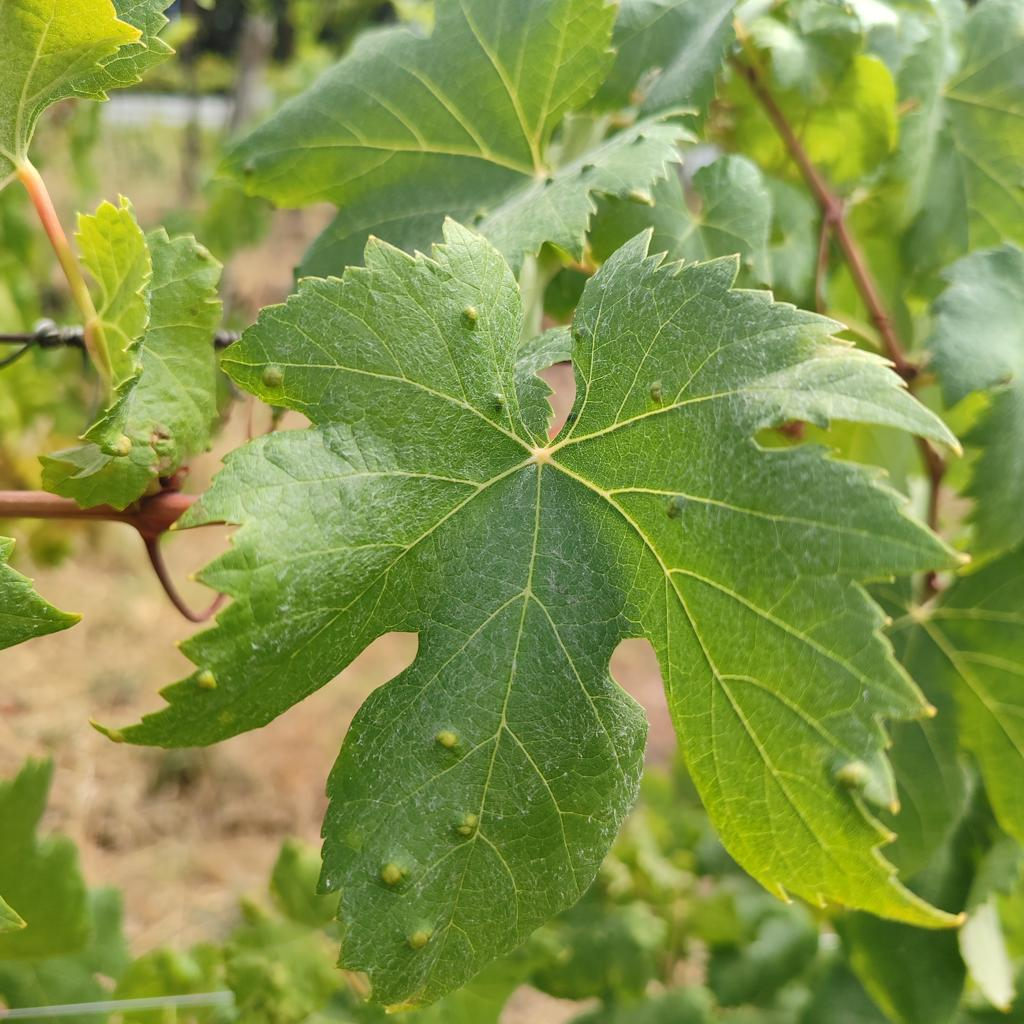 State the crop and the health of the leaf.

grapevine, erineum mite
